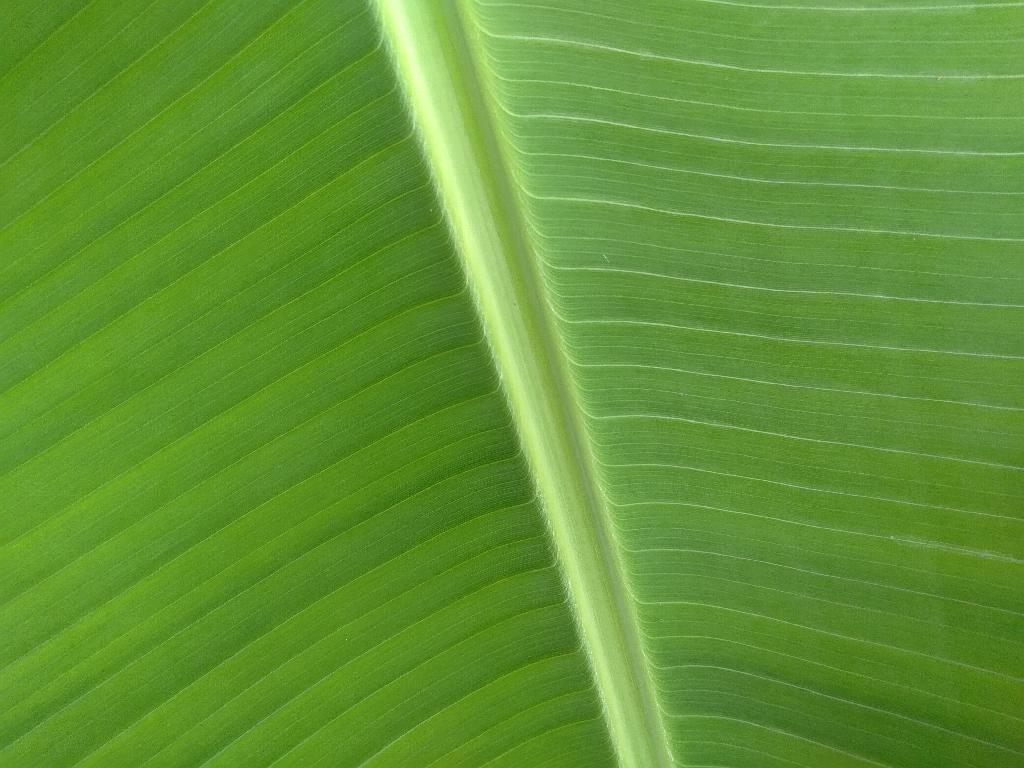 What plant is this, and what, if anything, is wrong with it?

banana, healthy
